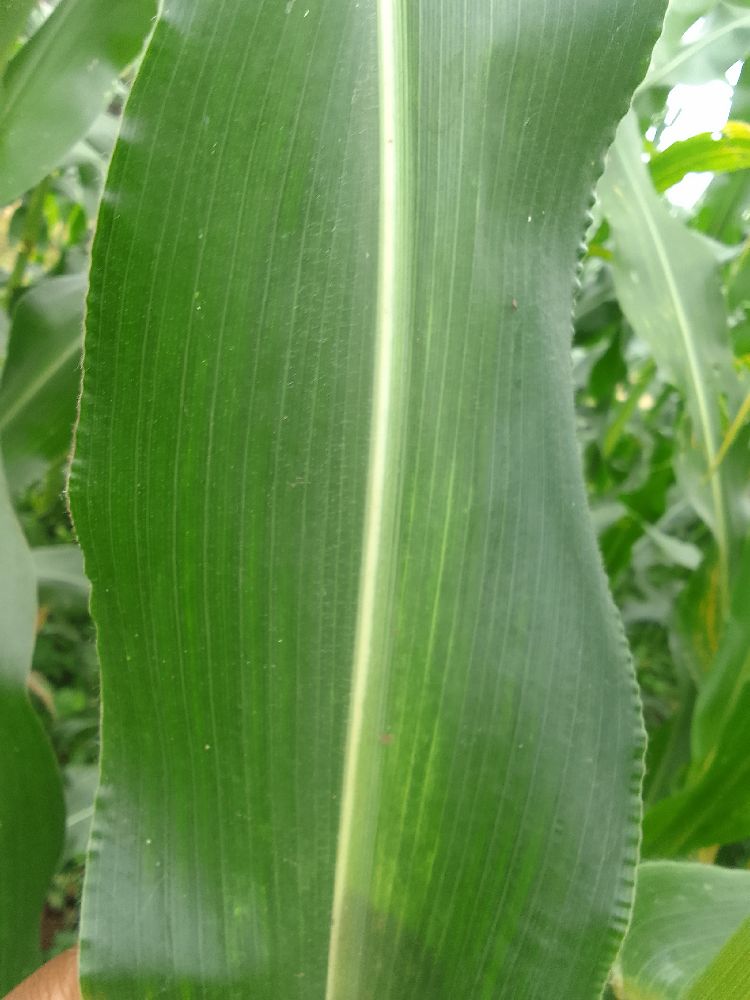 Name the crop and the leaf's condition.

maize, healthy
